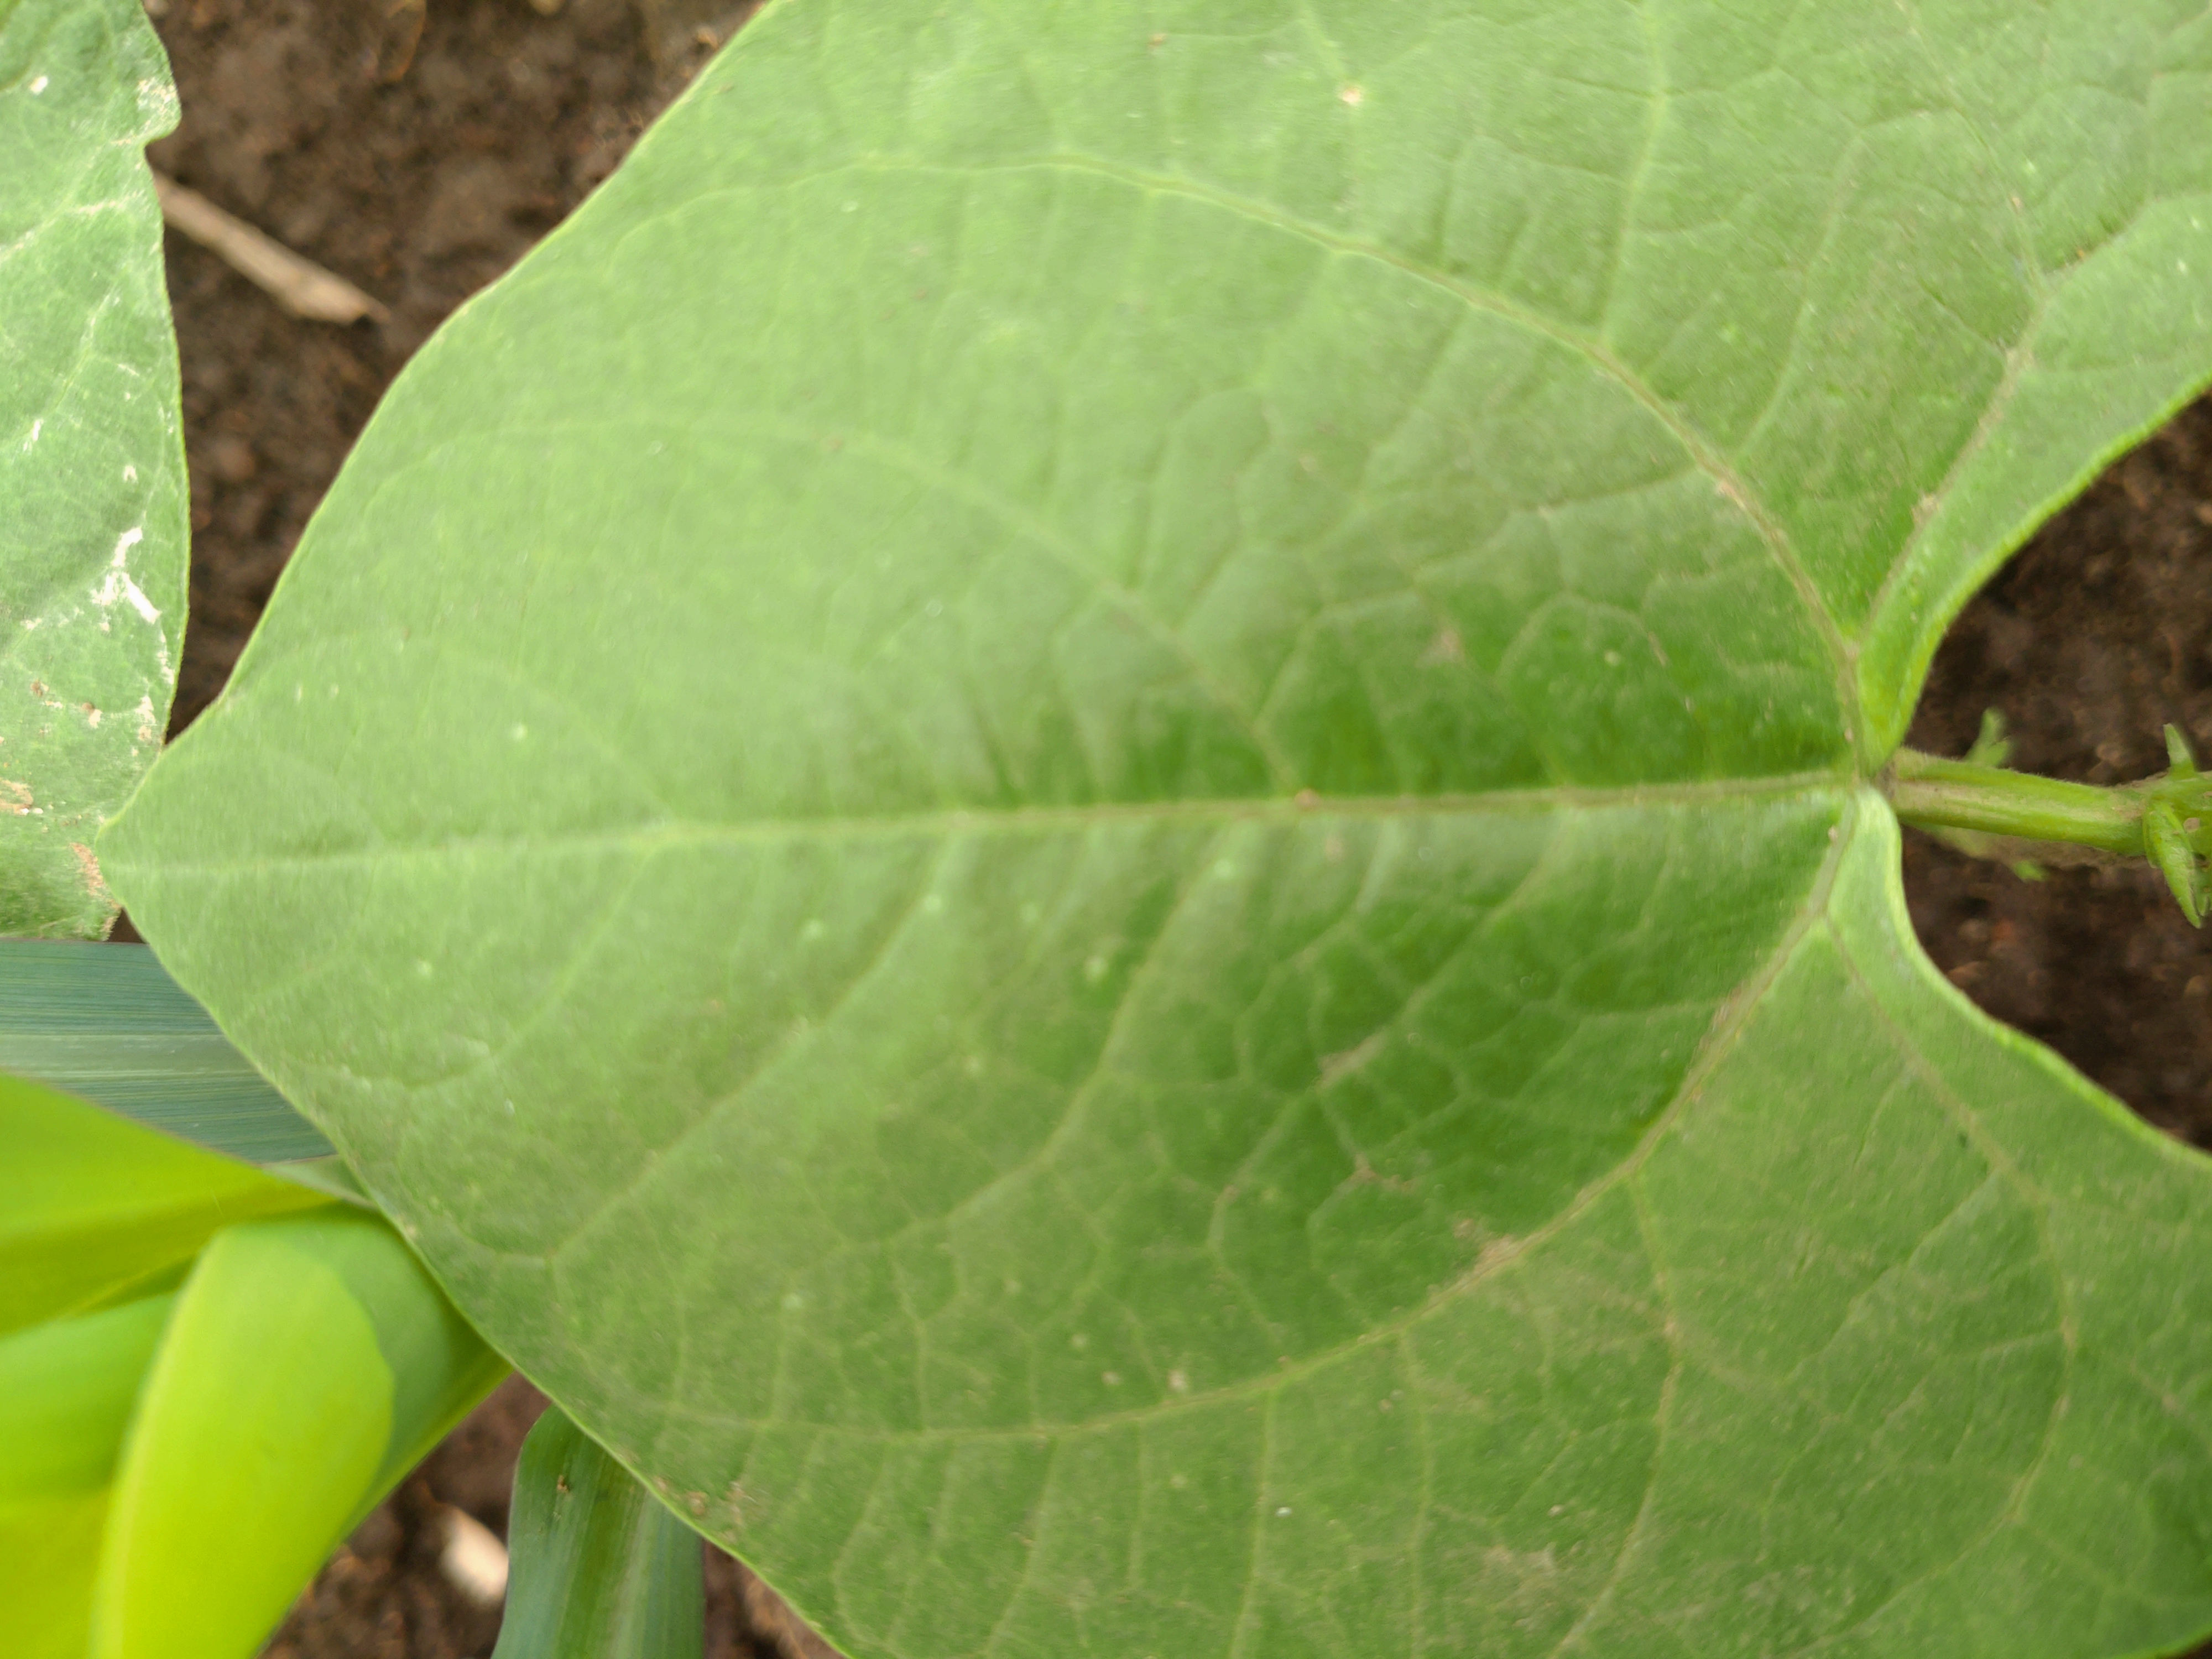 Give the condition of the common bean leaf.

healthy
